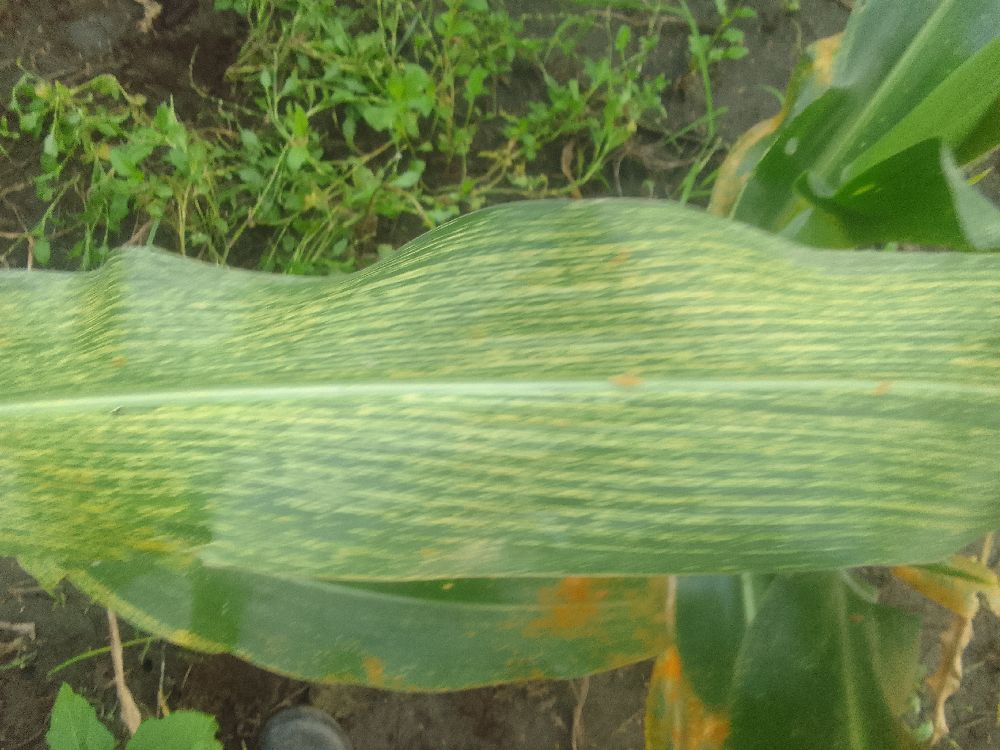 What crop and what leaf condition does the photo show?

maize, maize streak virus
